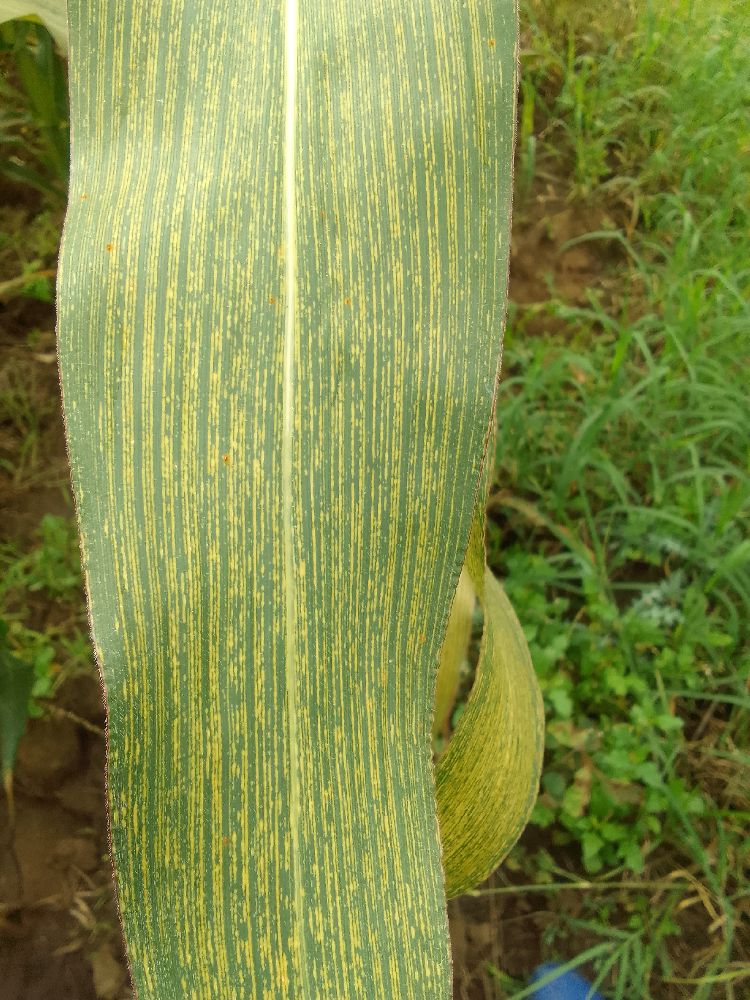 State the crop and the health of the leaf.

maize, maize streak virus
